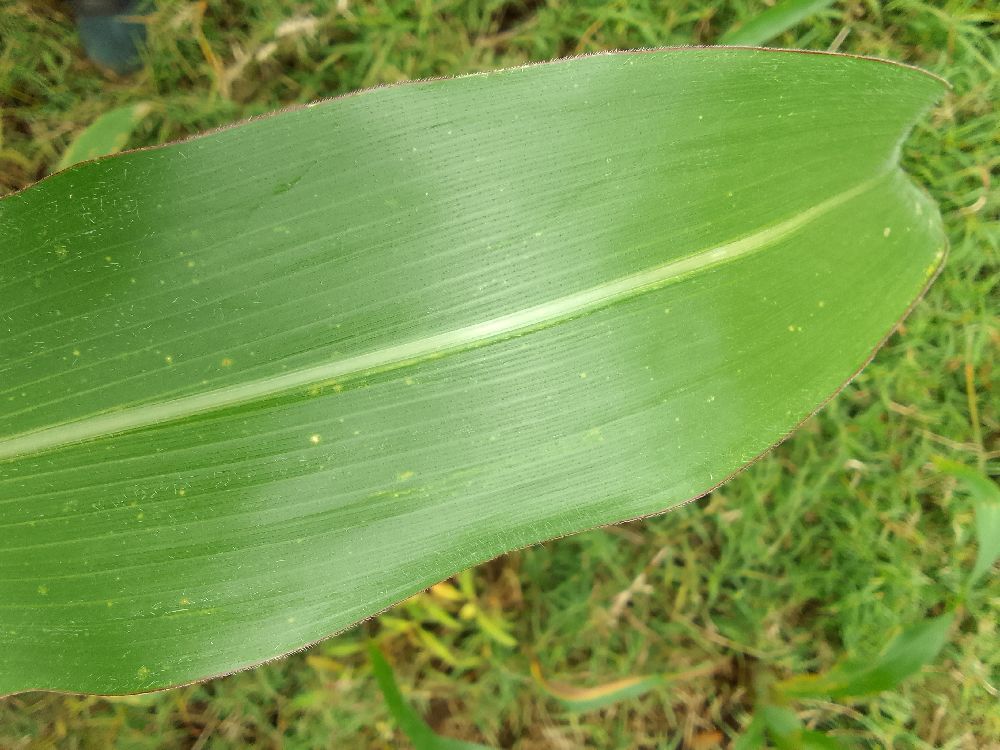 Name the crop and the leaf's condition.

maize, healthy
